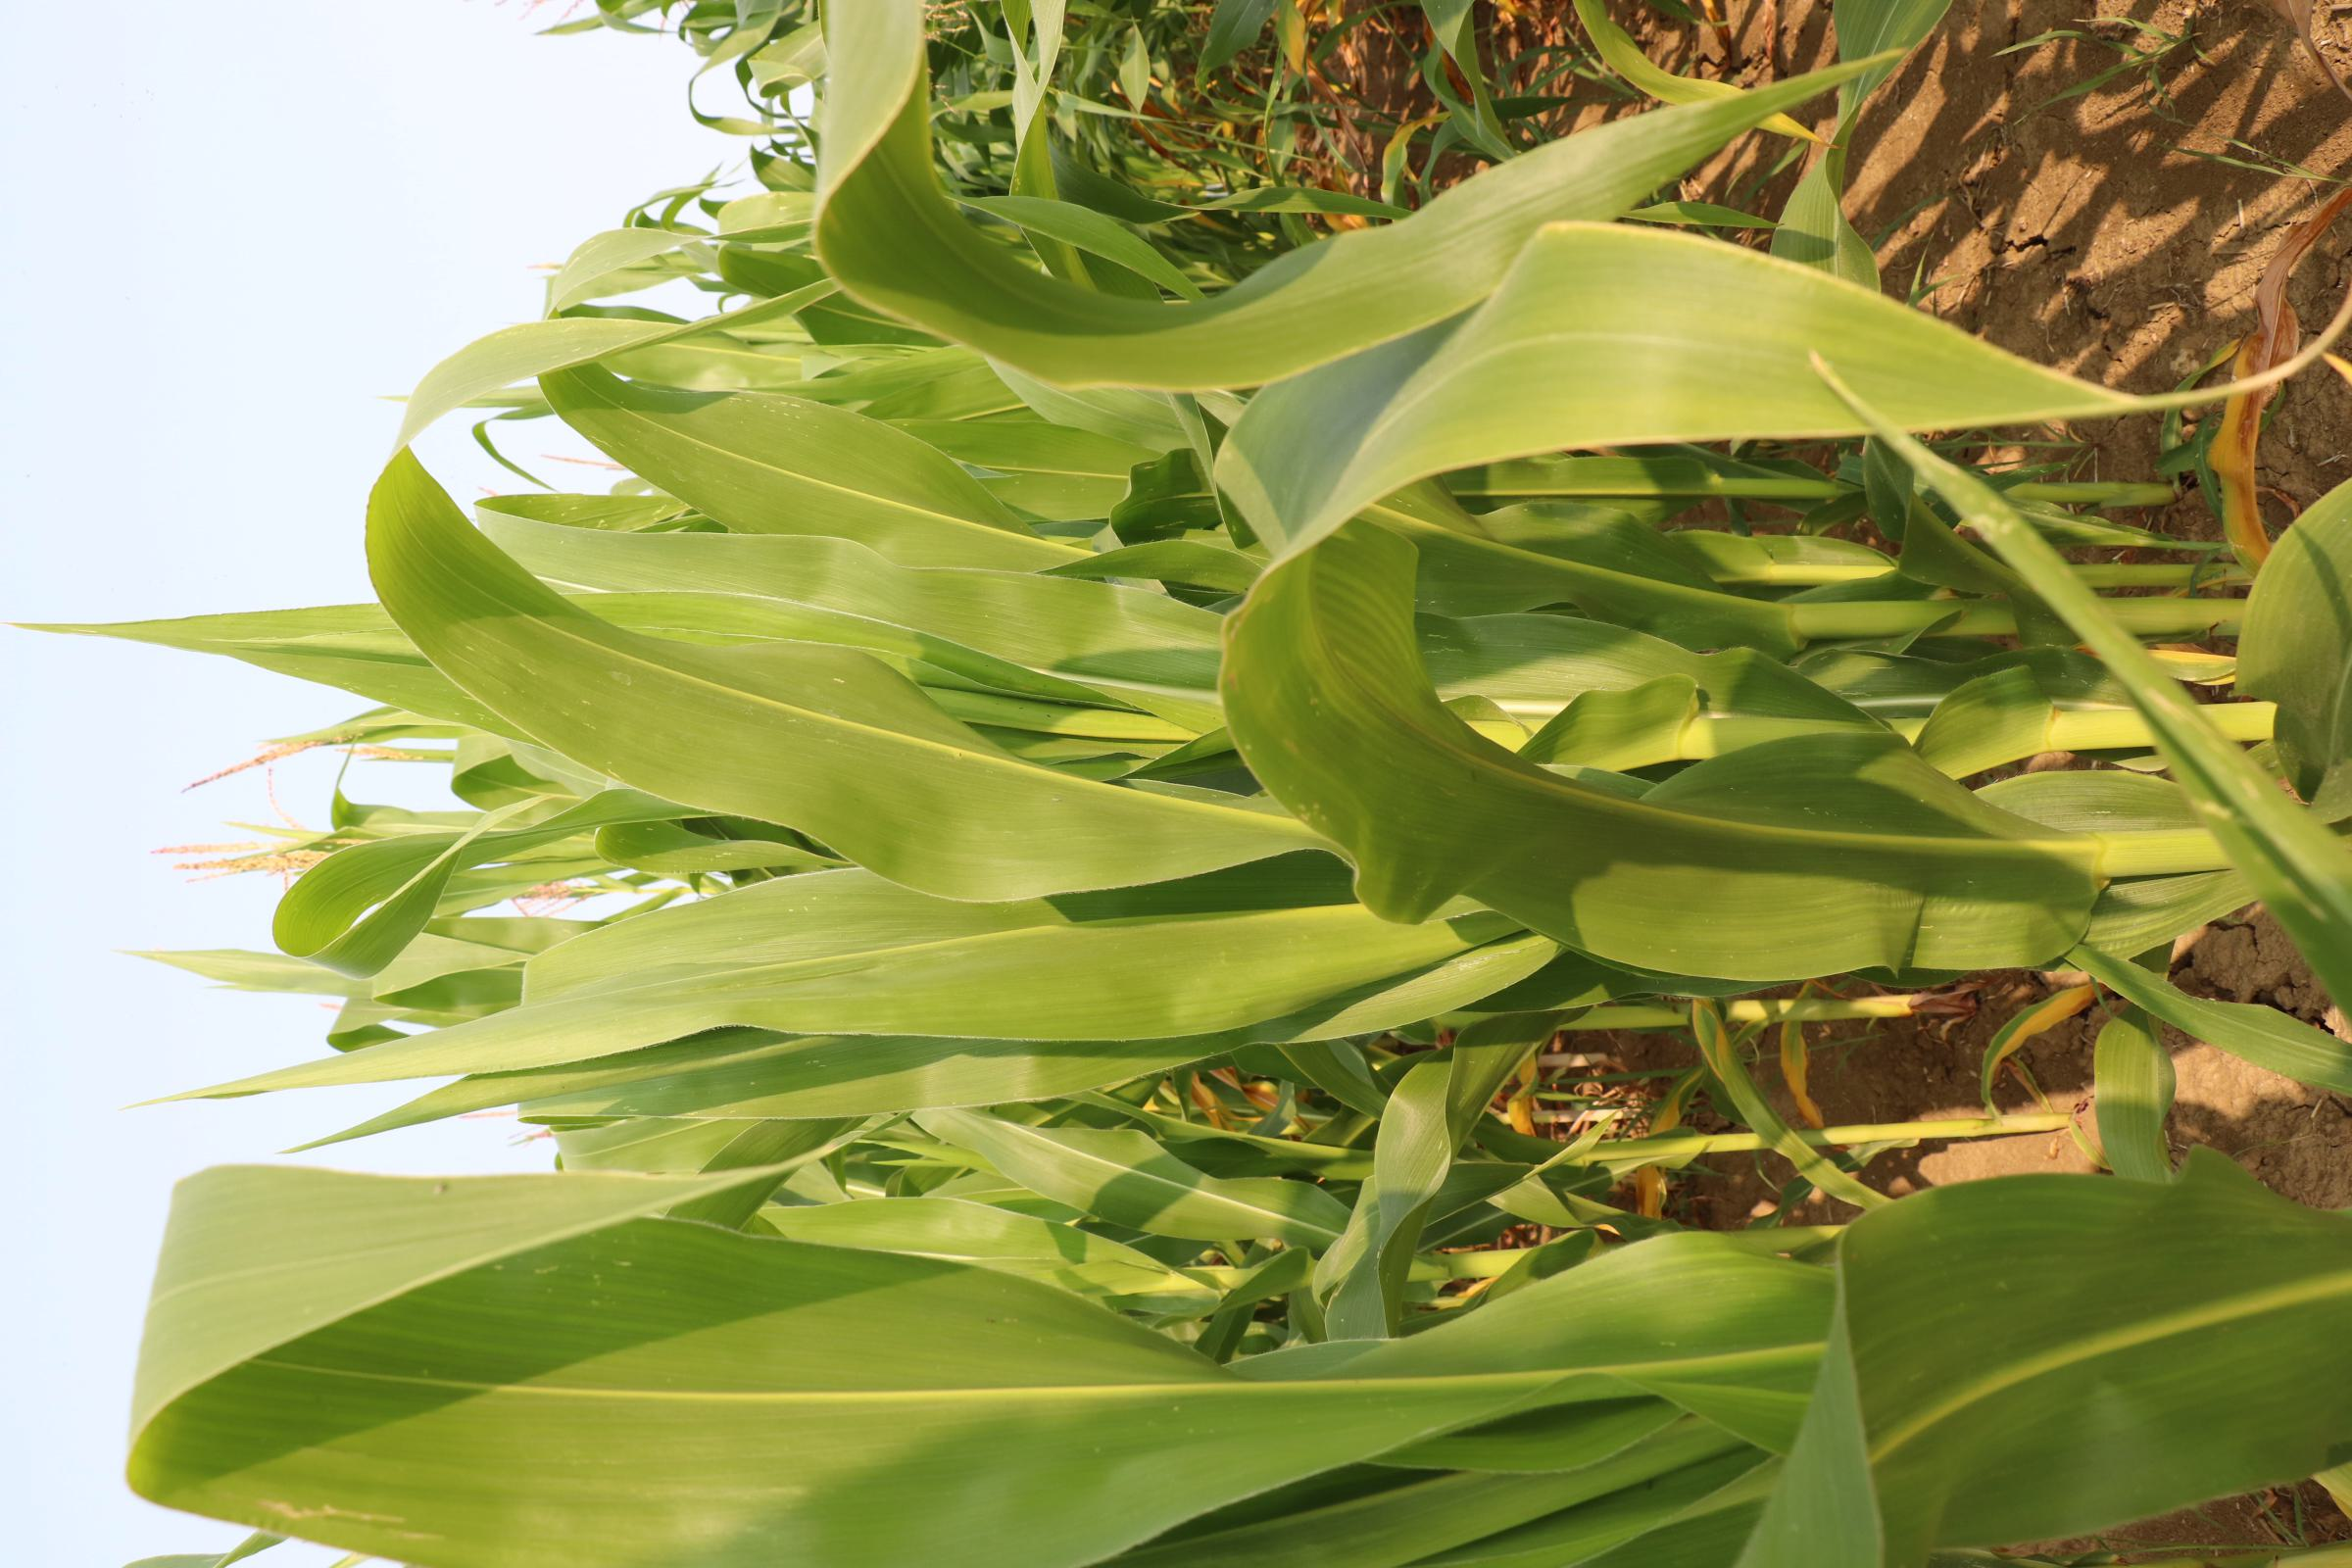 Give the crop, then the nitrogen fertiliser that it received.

maize, no added nitrogen
